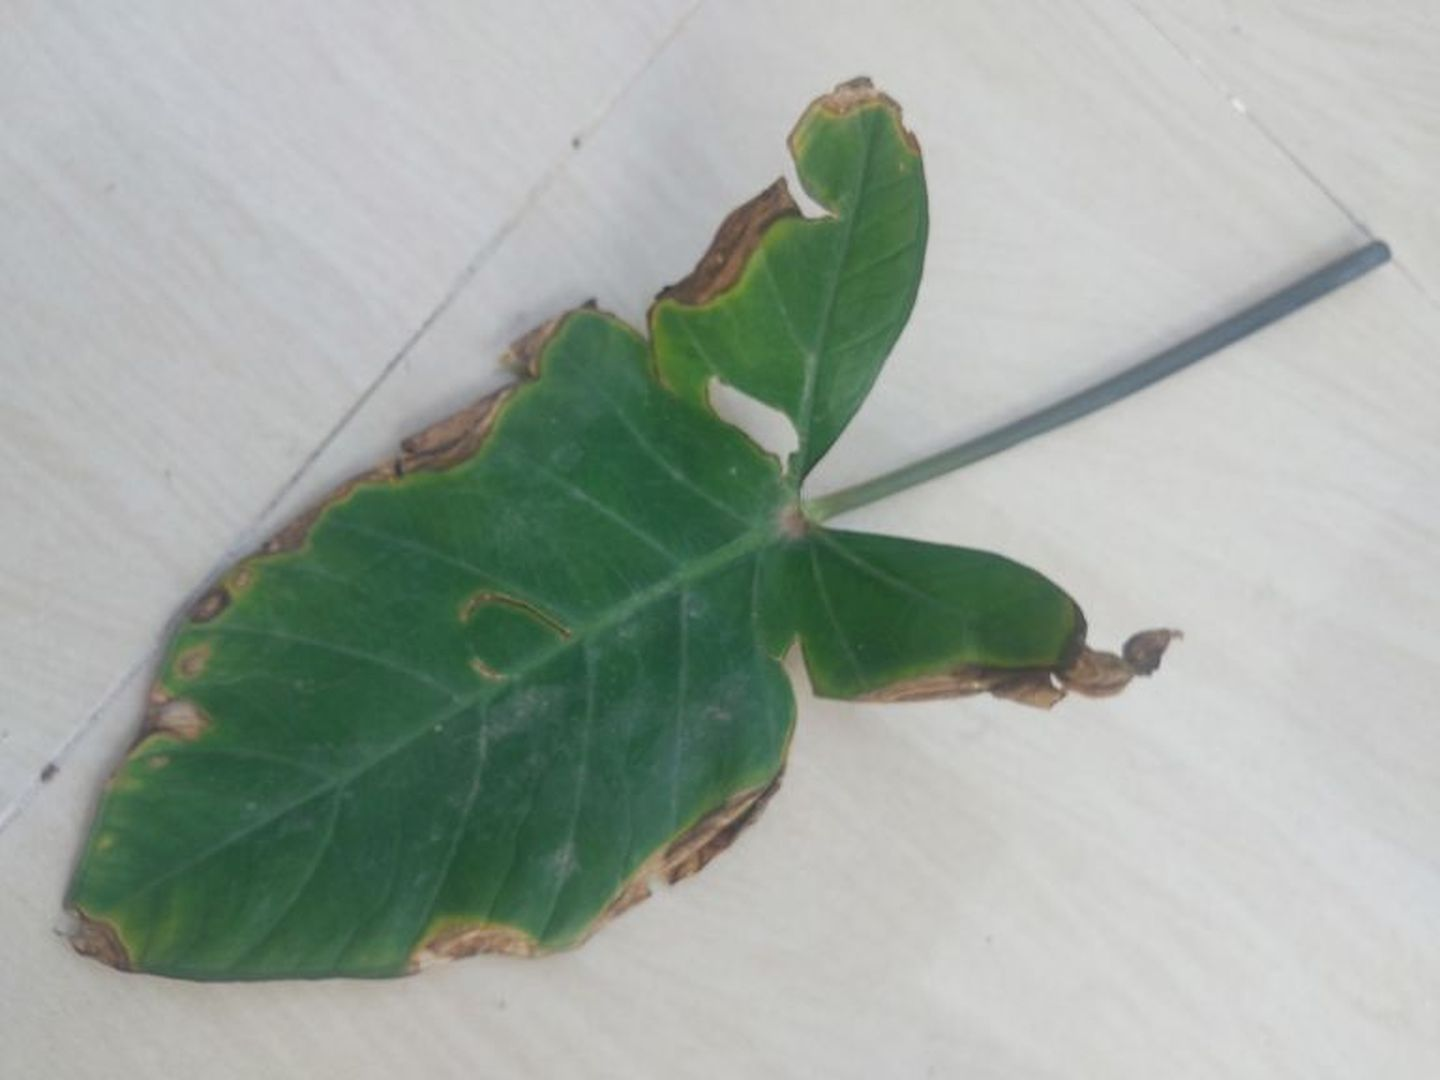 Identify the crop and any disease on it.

taro, leaf blight
